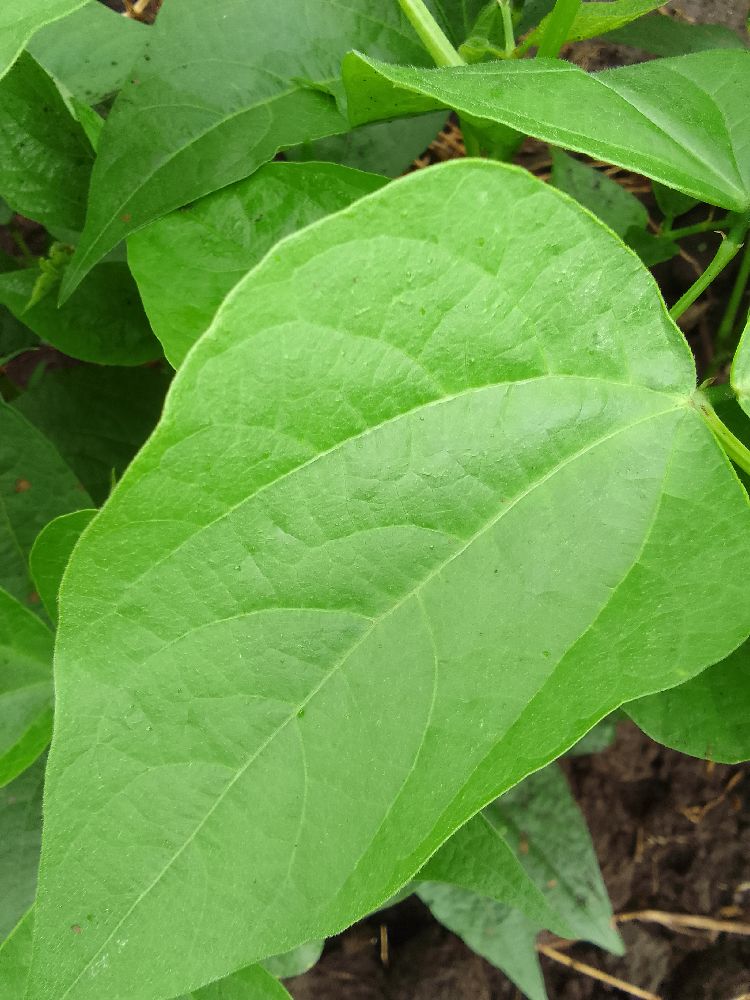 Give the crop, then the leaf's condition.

common bean, healthy
